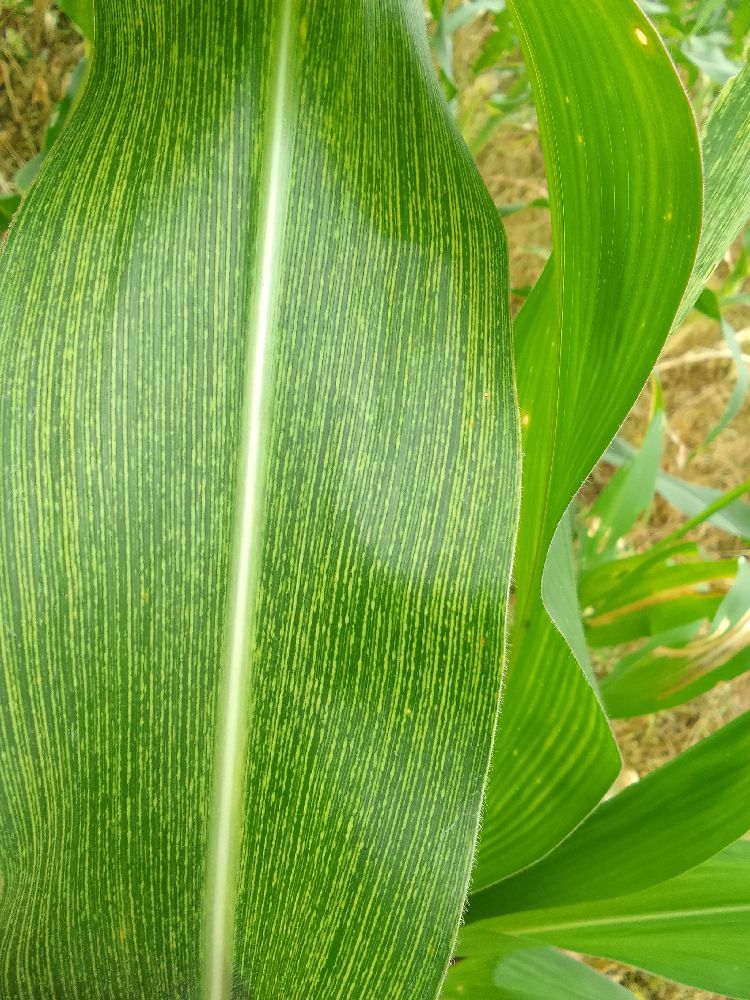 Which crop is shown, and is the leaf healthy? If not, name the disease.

maize, healthy
